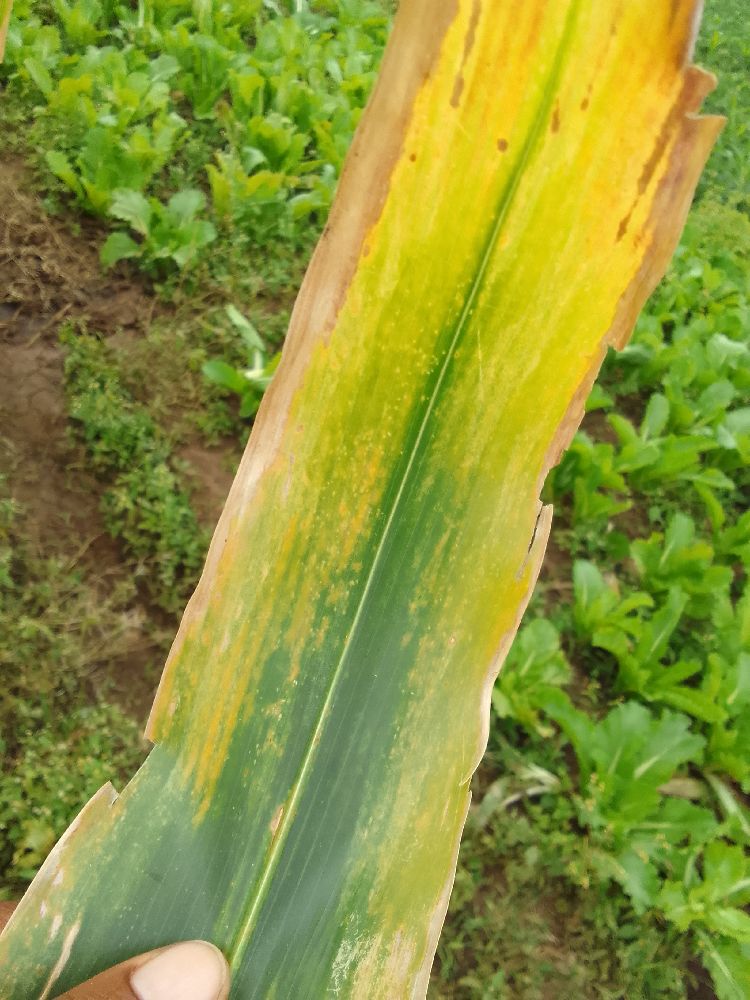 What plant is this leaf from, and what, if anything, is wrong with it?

maize, maize lethal necrosis
